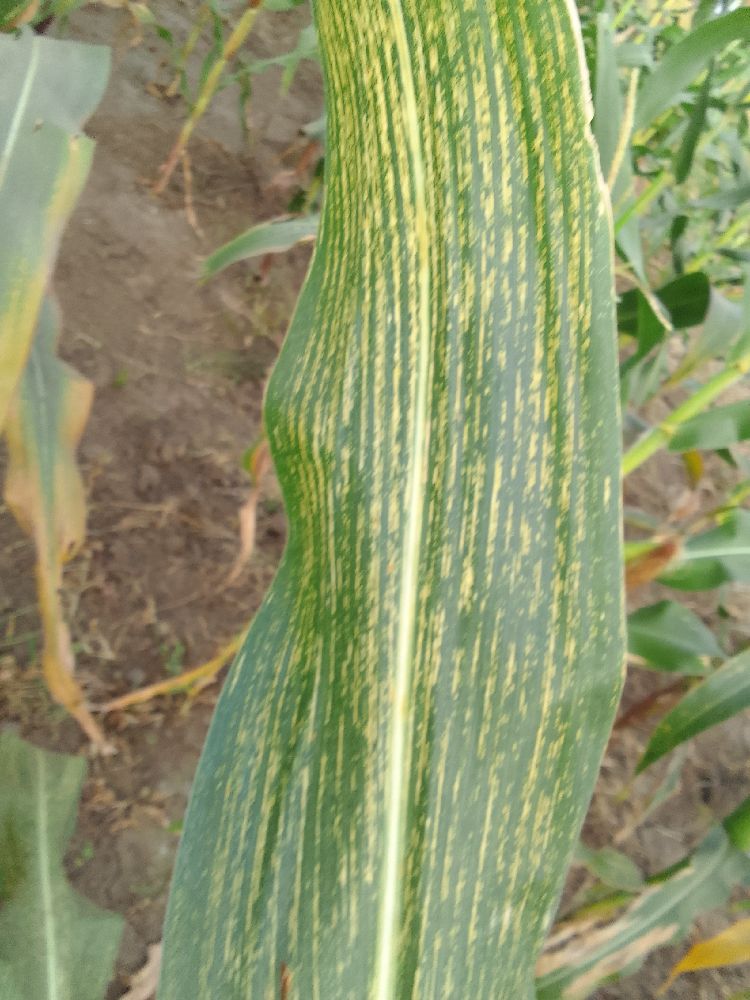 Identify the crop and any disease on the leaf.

maize, maize streak virus
